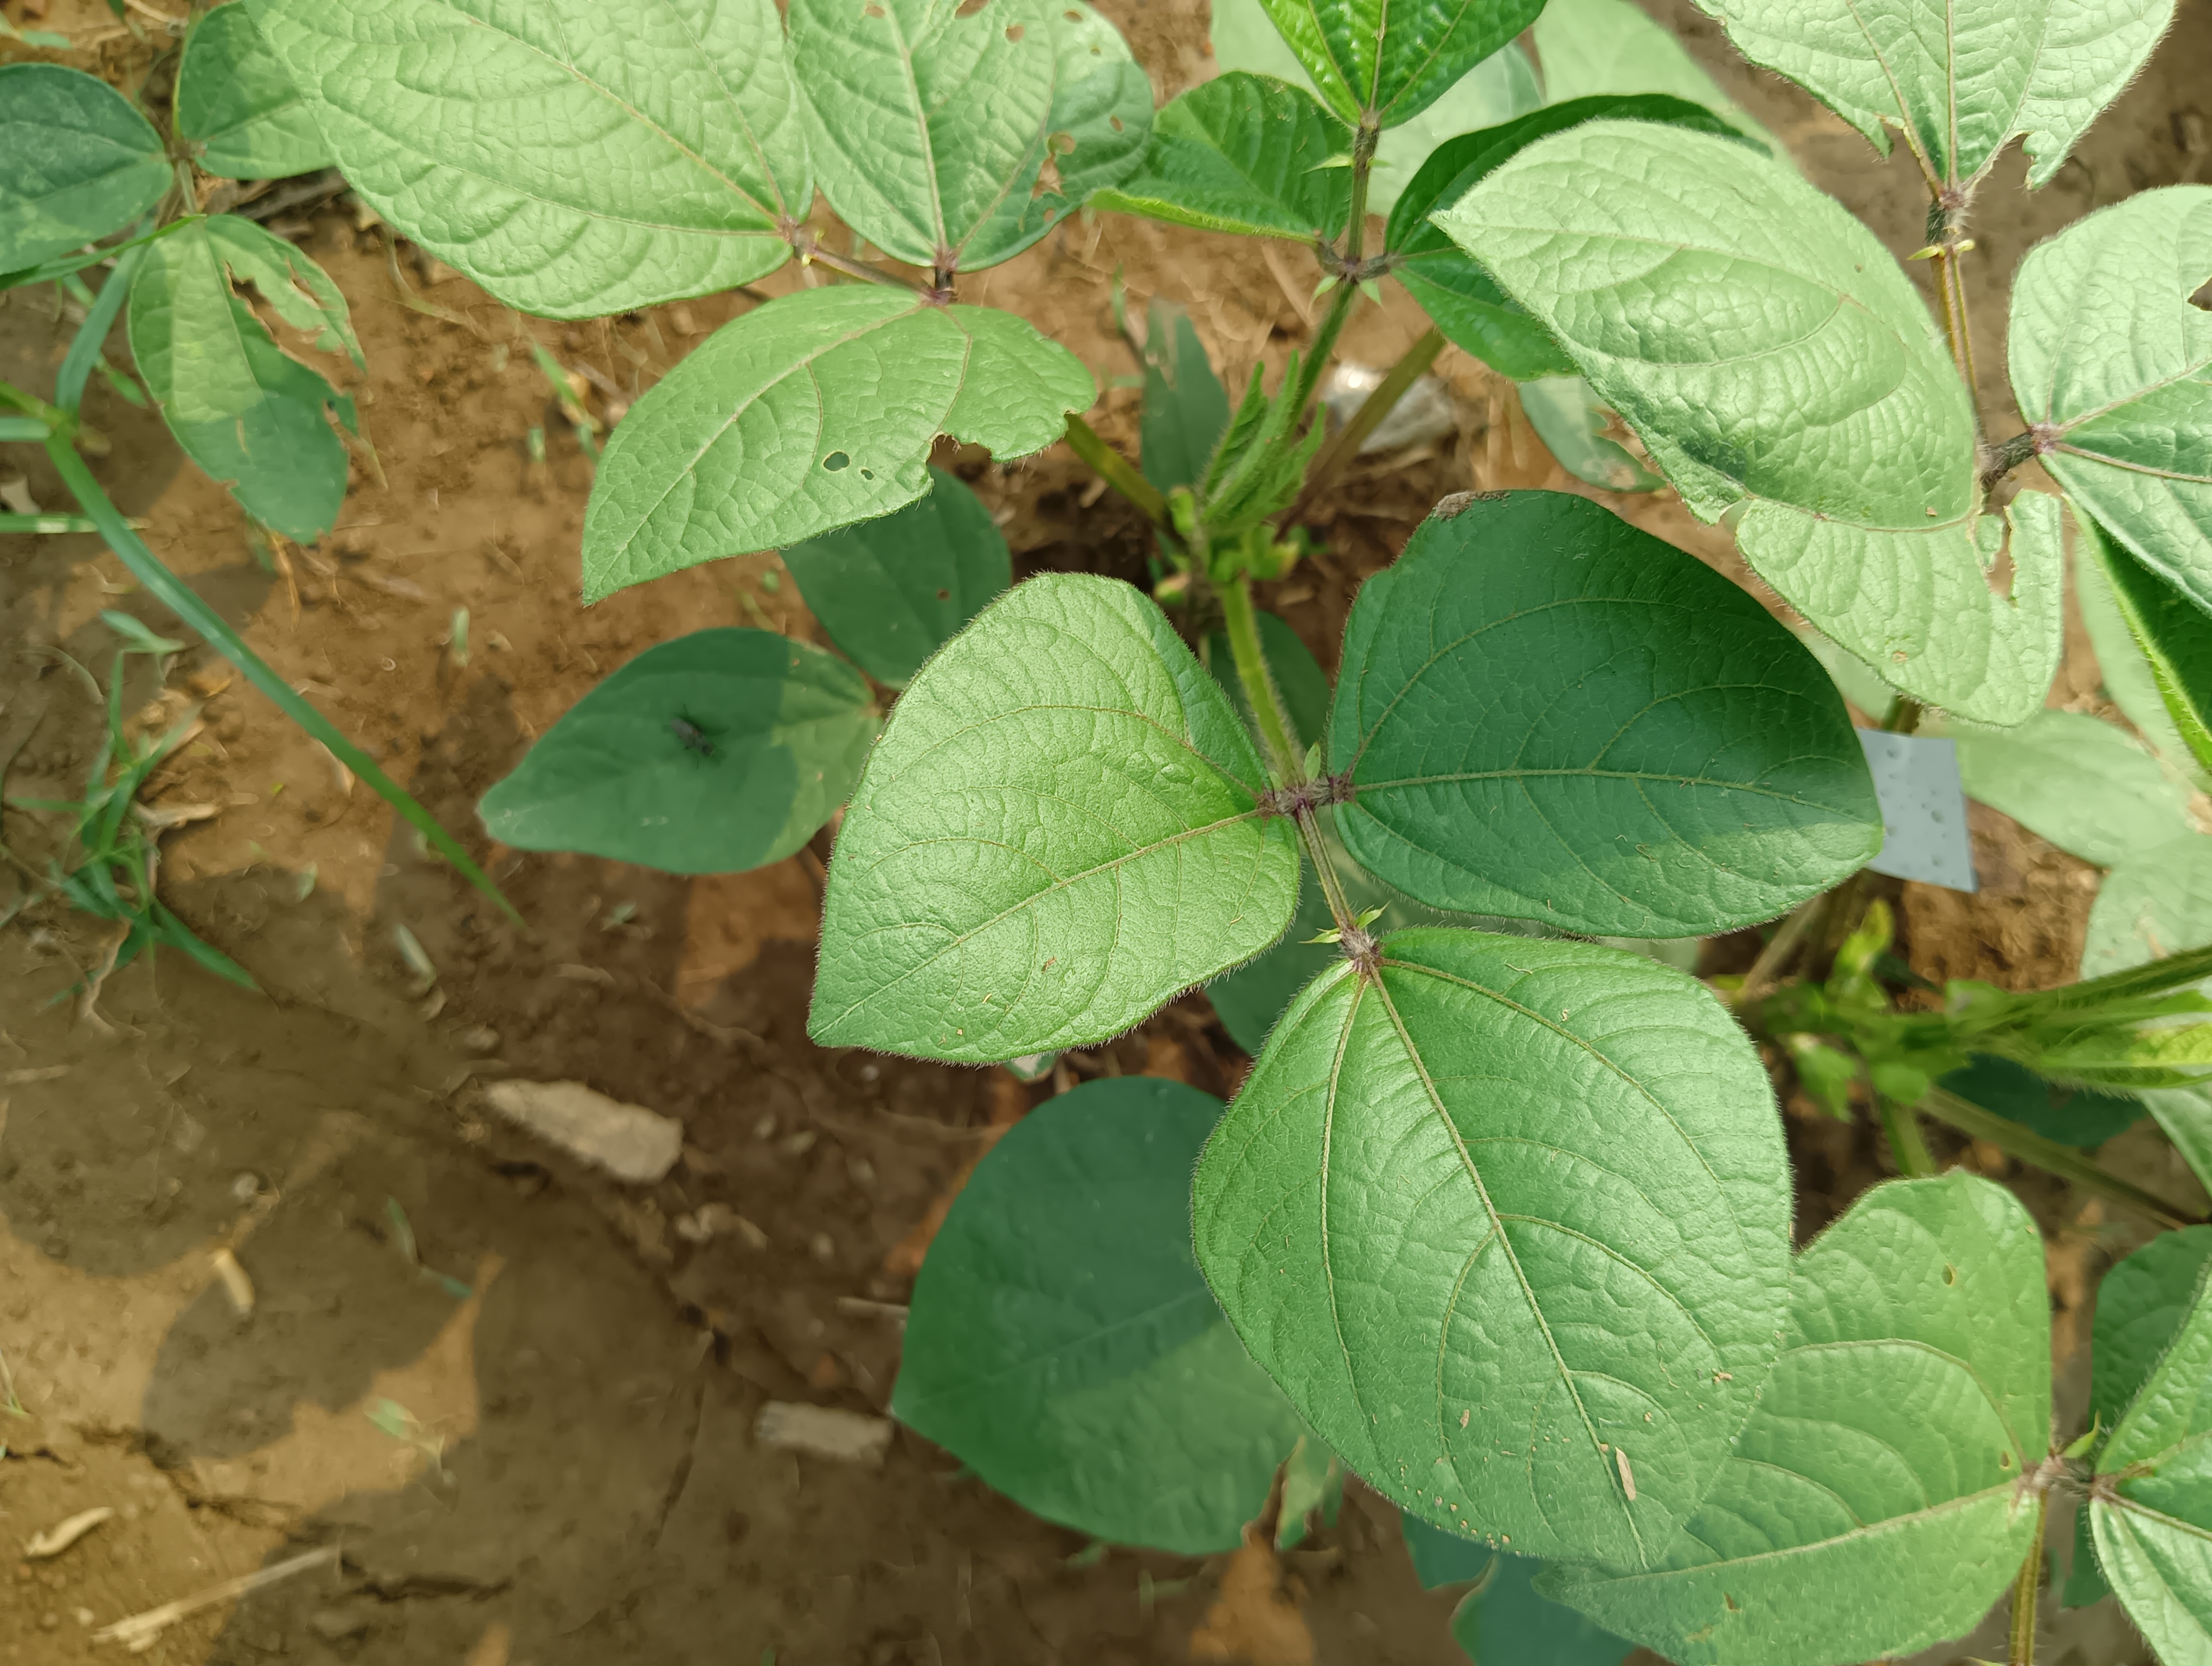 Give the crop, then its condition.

mungbean, healthy
